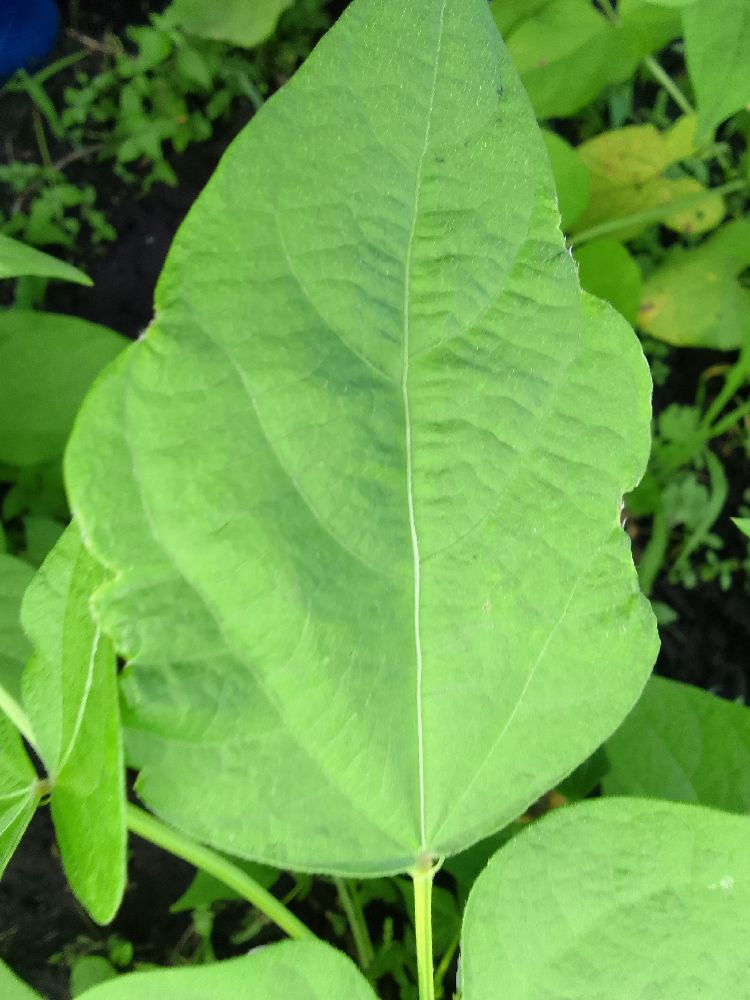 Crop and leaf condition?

common bean, healthy
